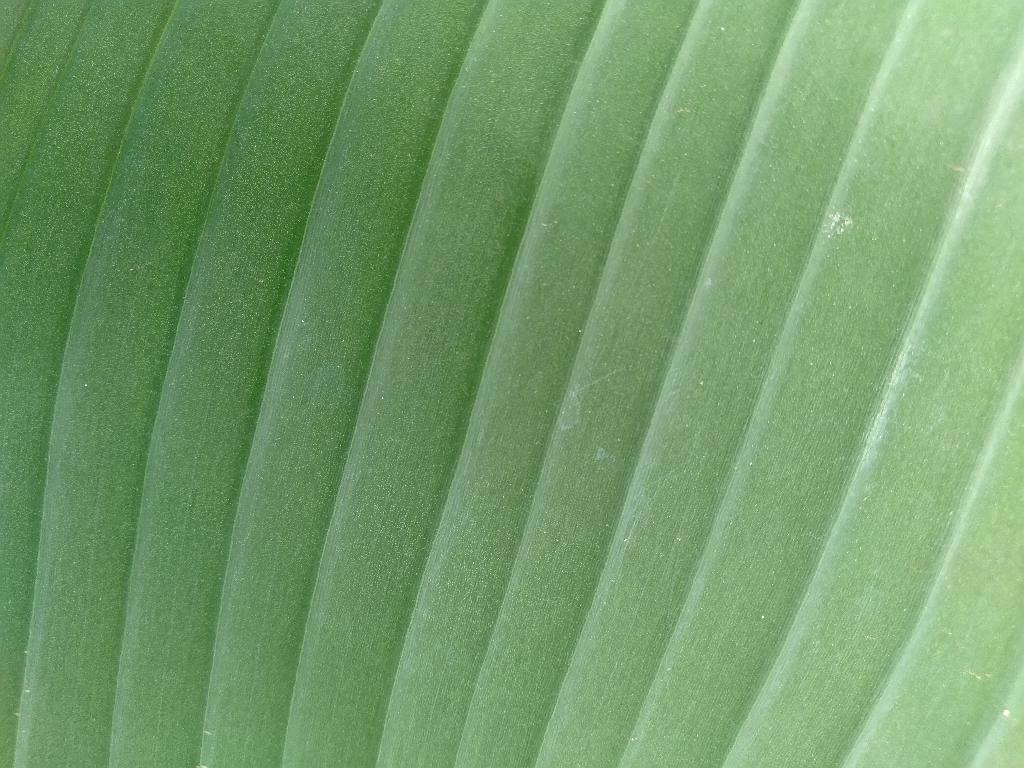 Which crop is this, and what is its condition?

banana, healthy
